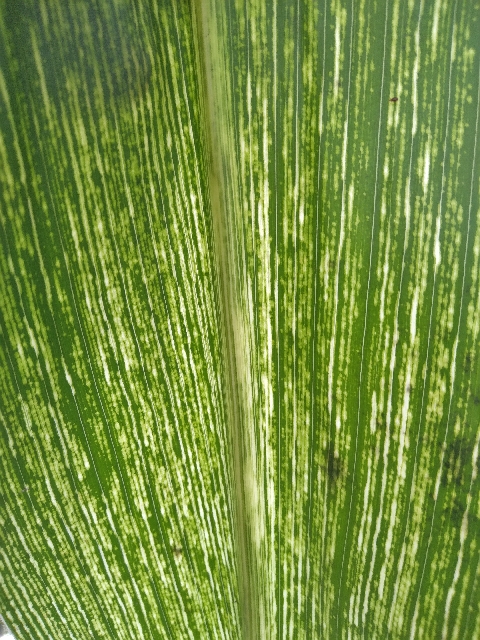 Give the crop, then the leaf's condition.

maize, maize streak virus
